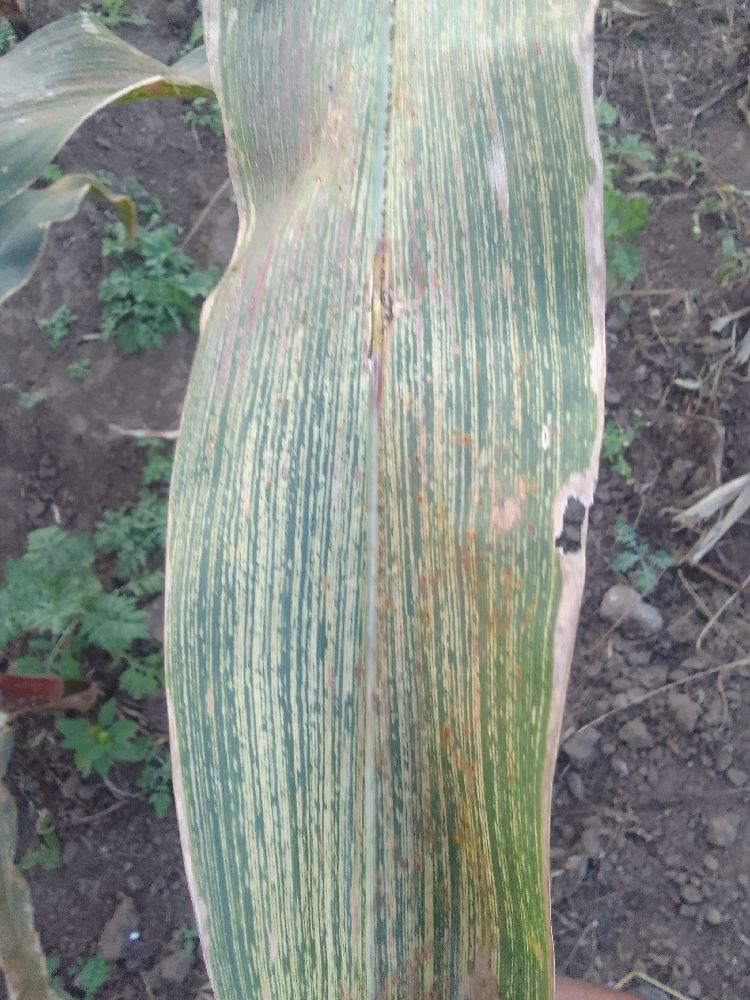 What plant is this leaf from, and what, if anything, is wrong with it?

maize, maize streak virus
